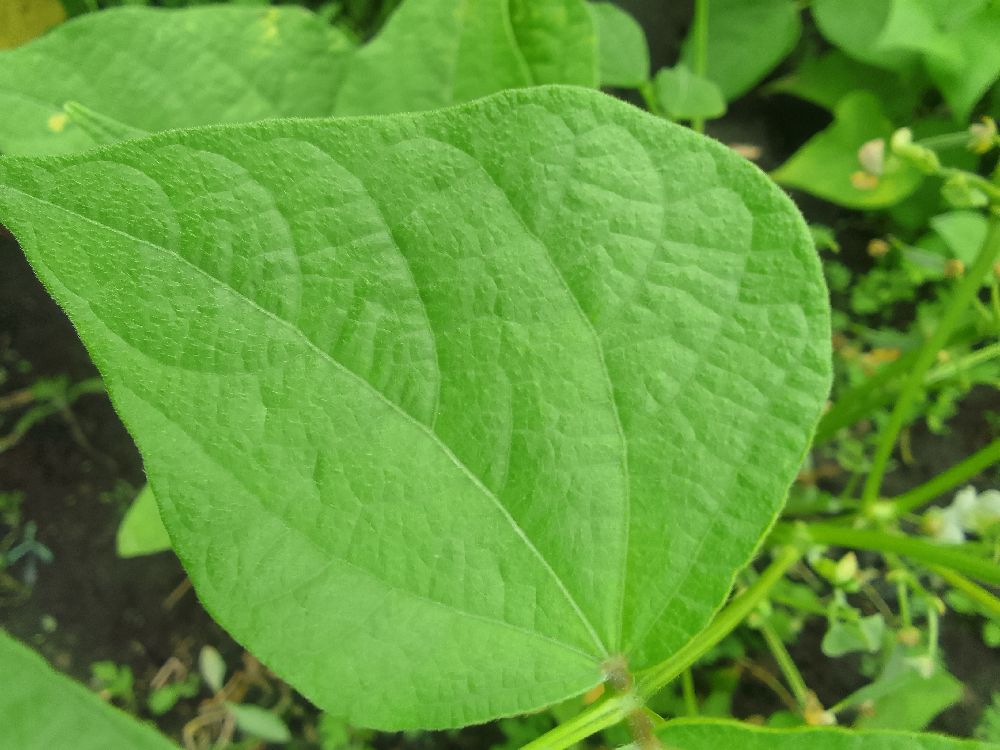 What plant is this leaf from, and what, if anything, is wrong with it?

common bean, healthy
